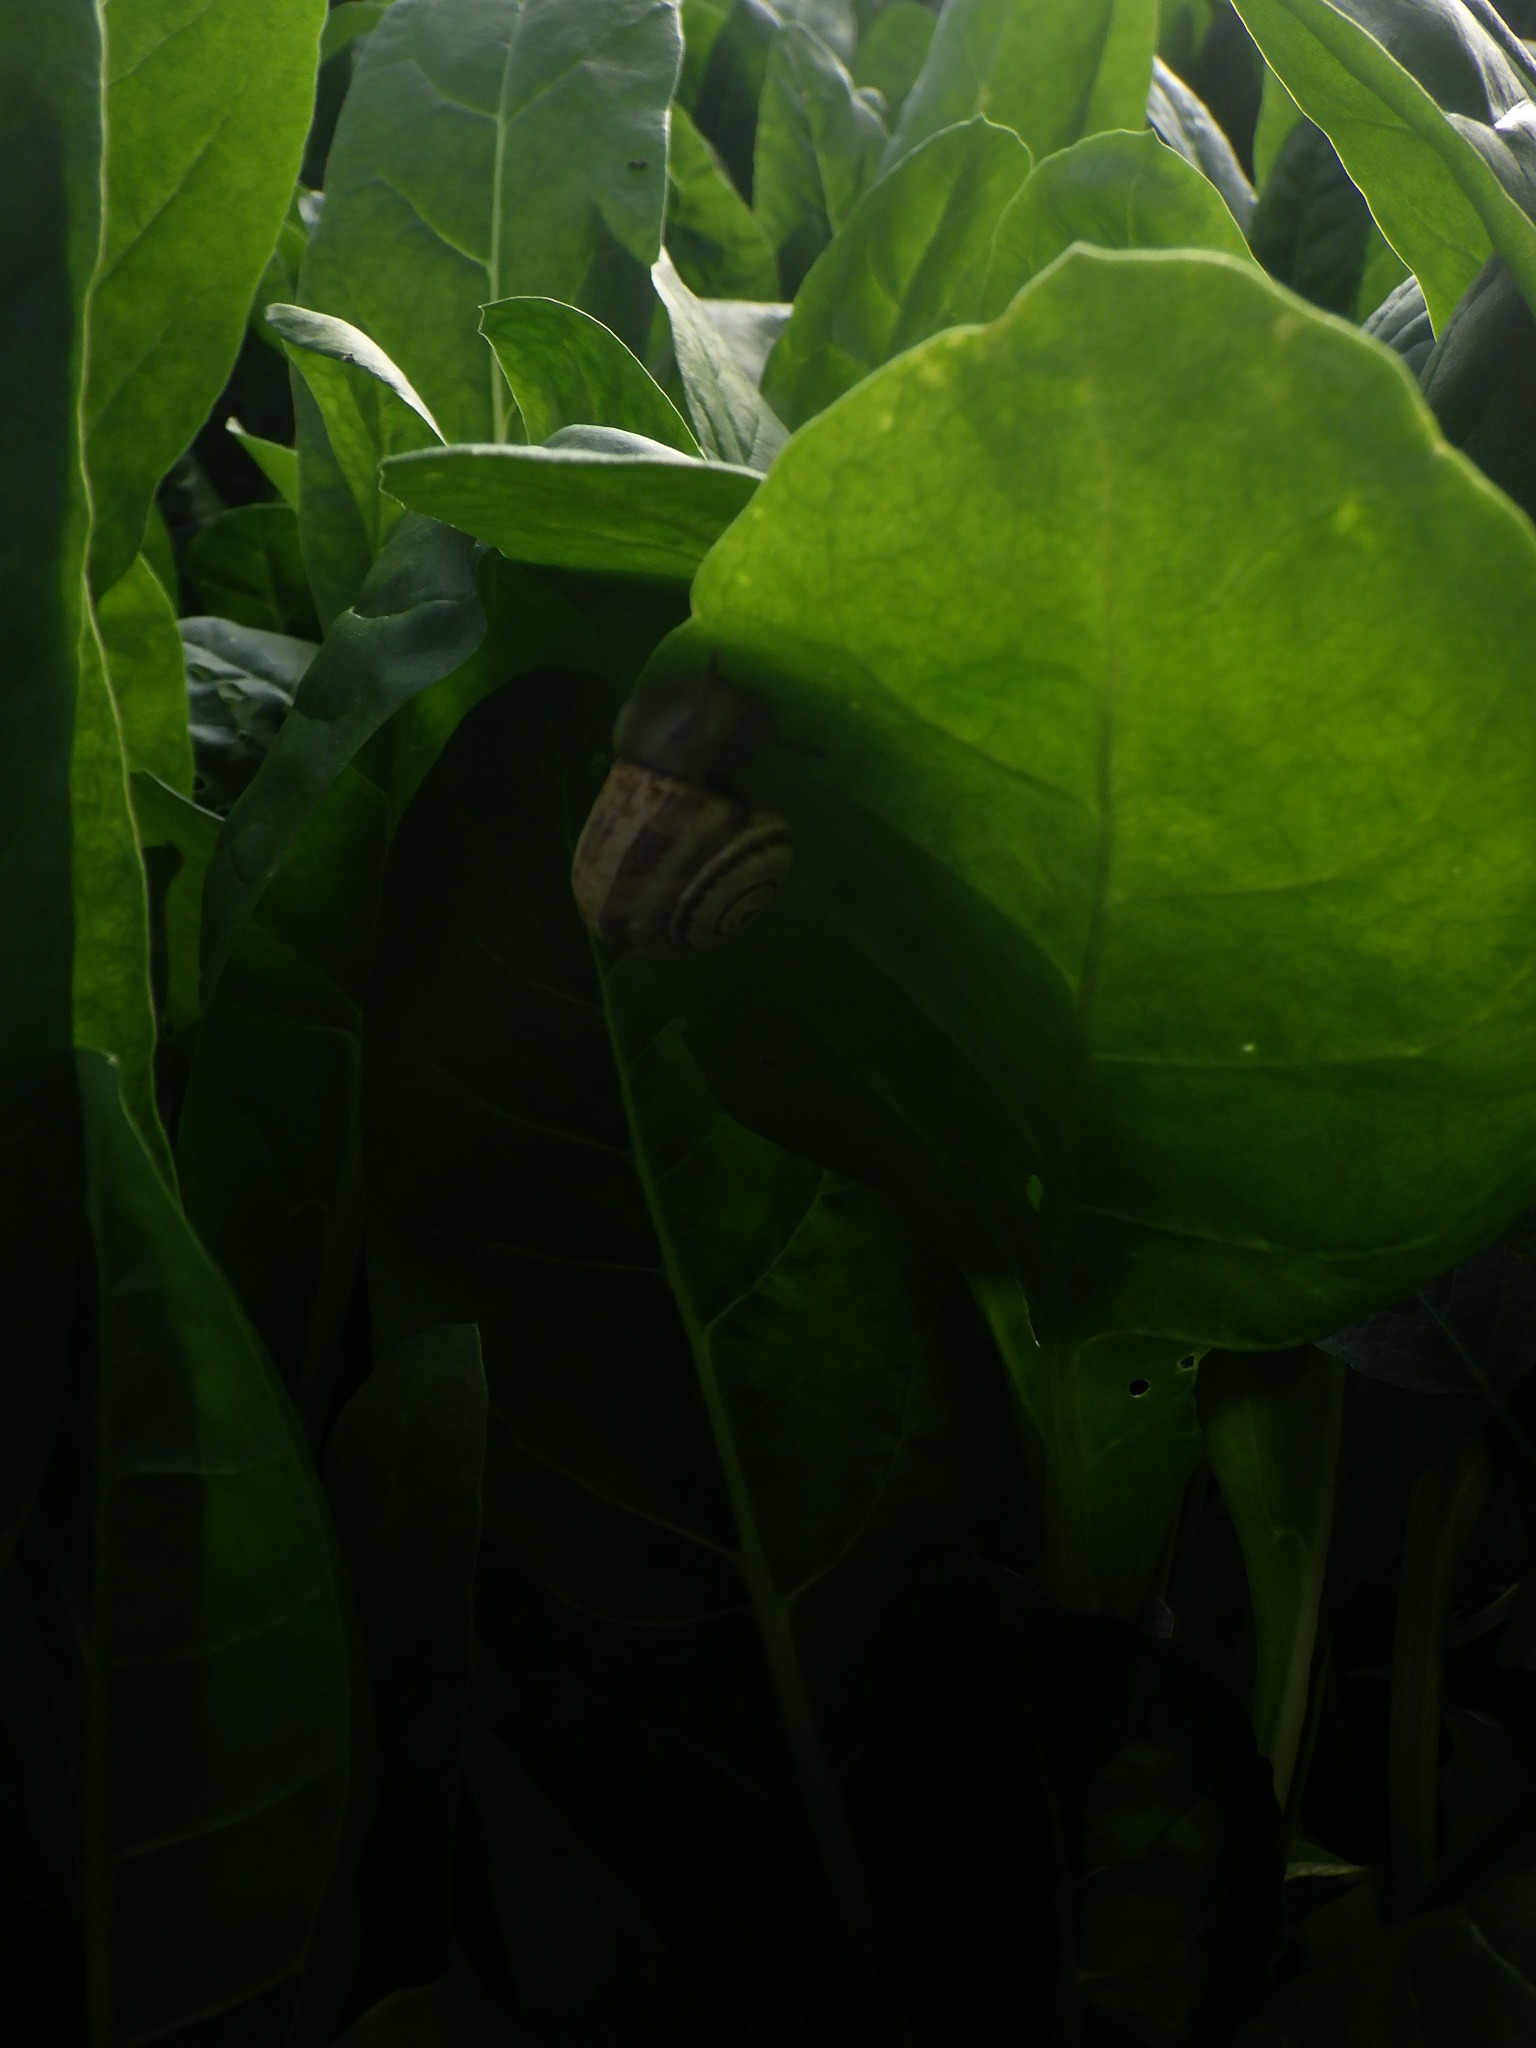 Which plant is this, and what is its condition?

chard, phytophagous
